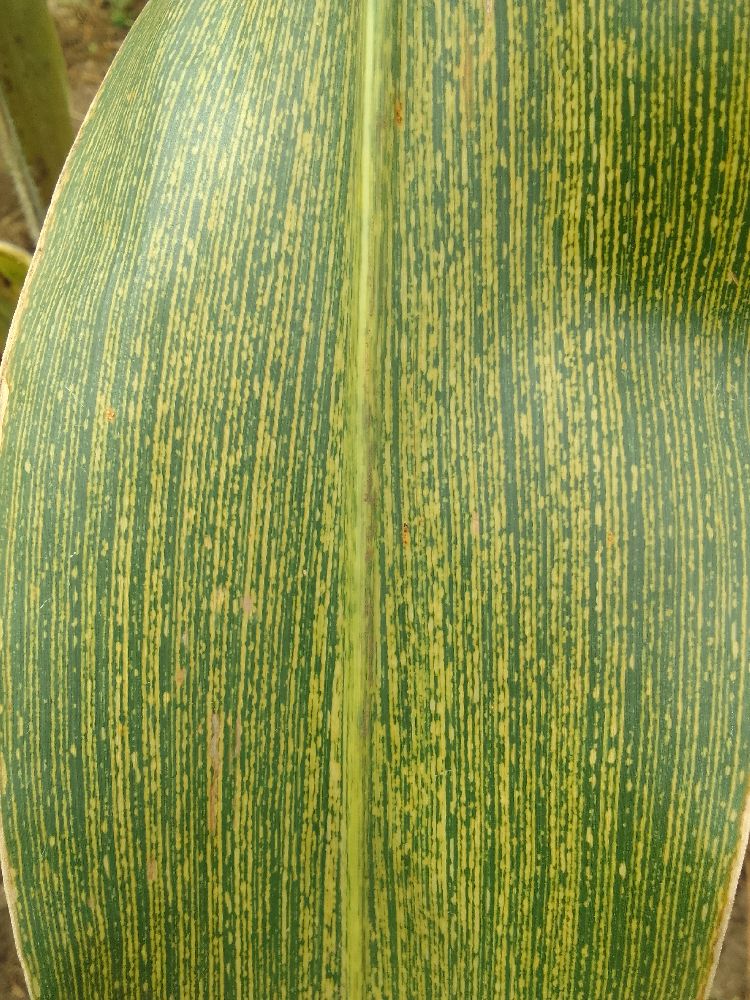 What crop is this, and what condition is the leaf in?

maize, maize streak virus
